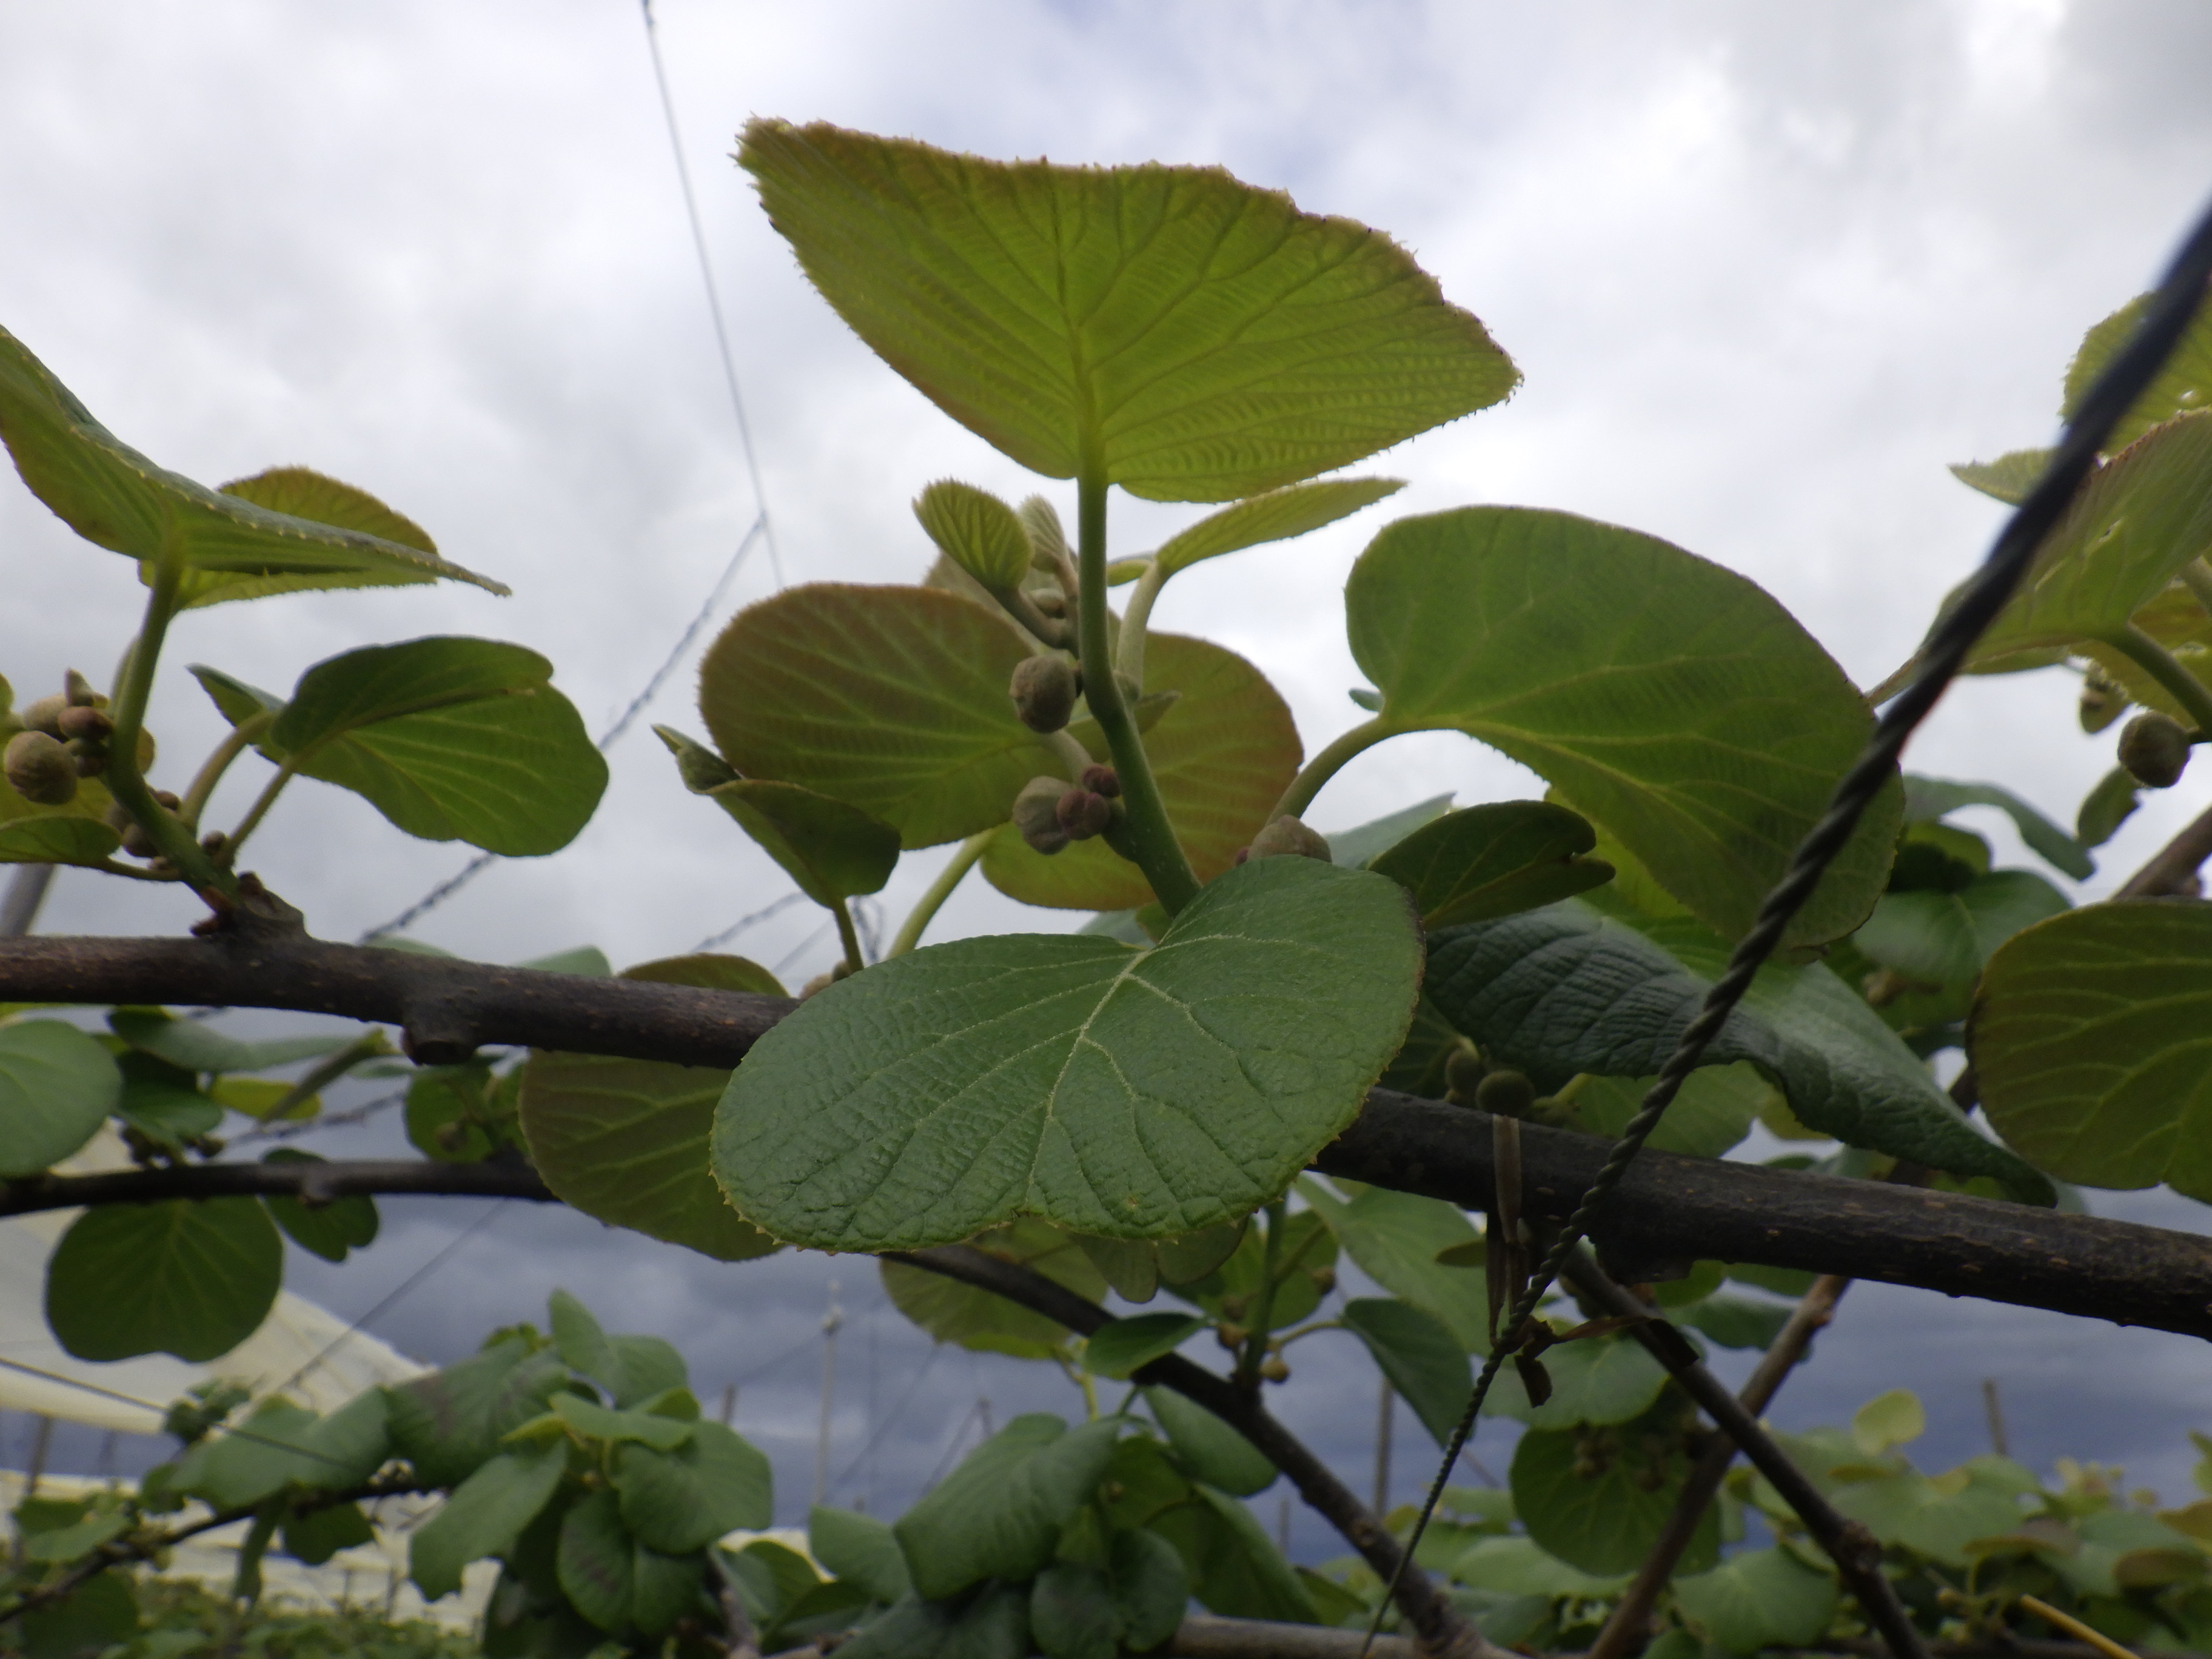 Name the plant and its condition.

kiwi, healthy
